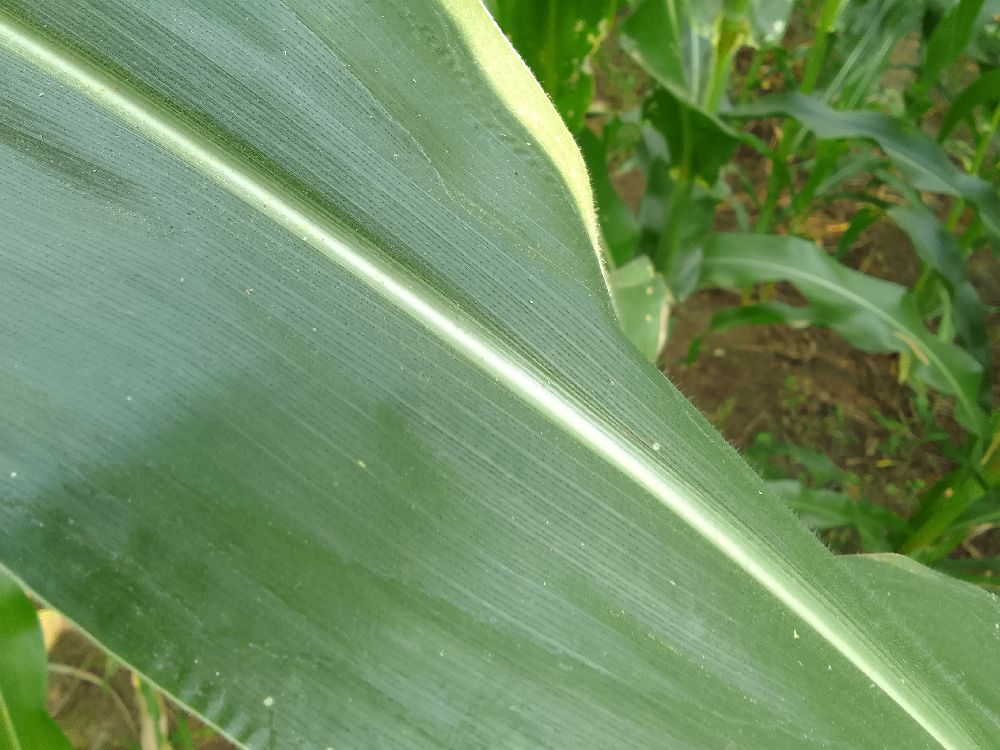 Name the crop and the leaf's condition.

maize, healthy
